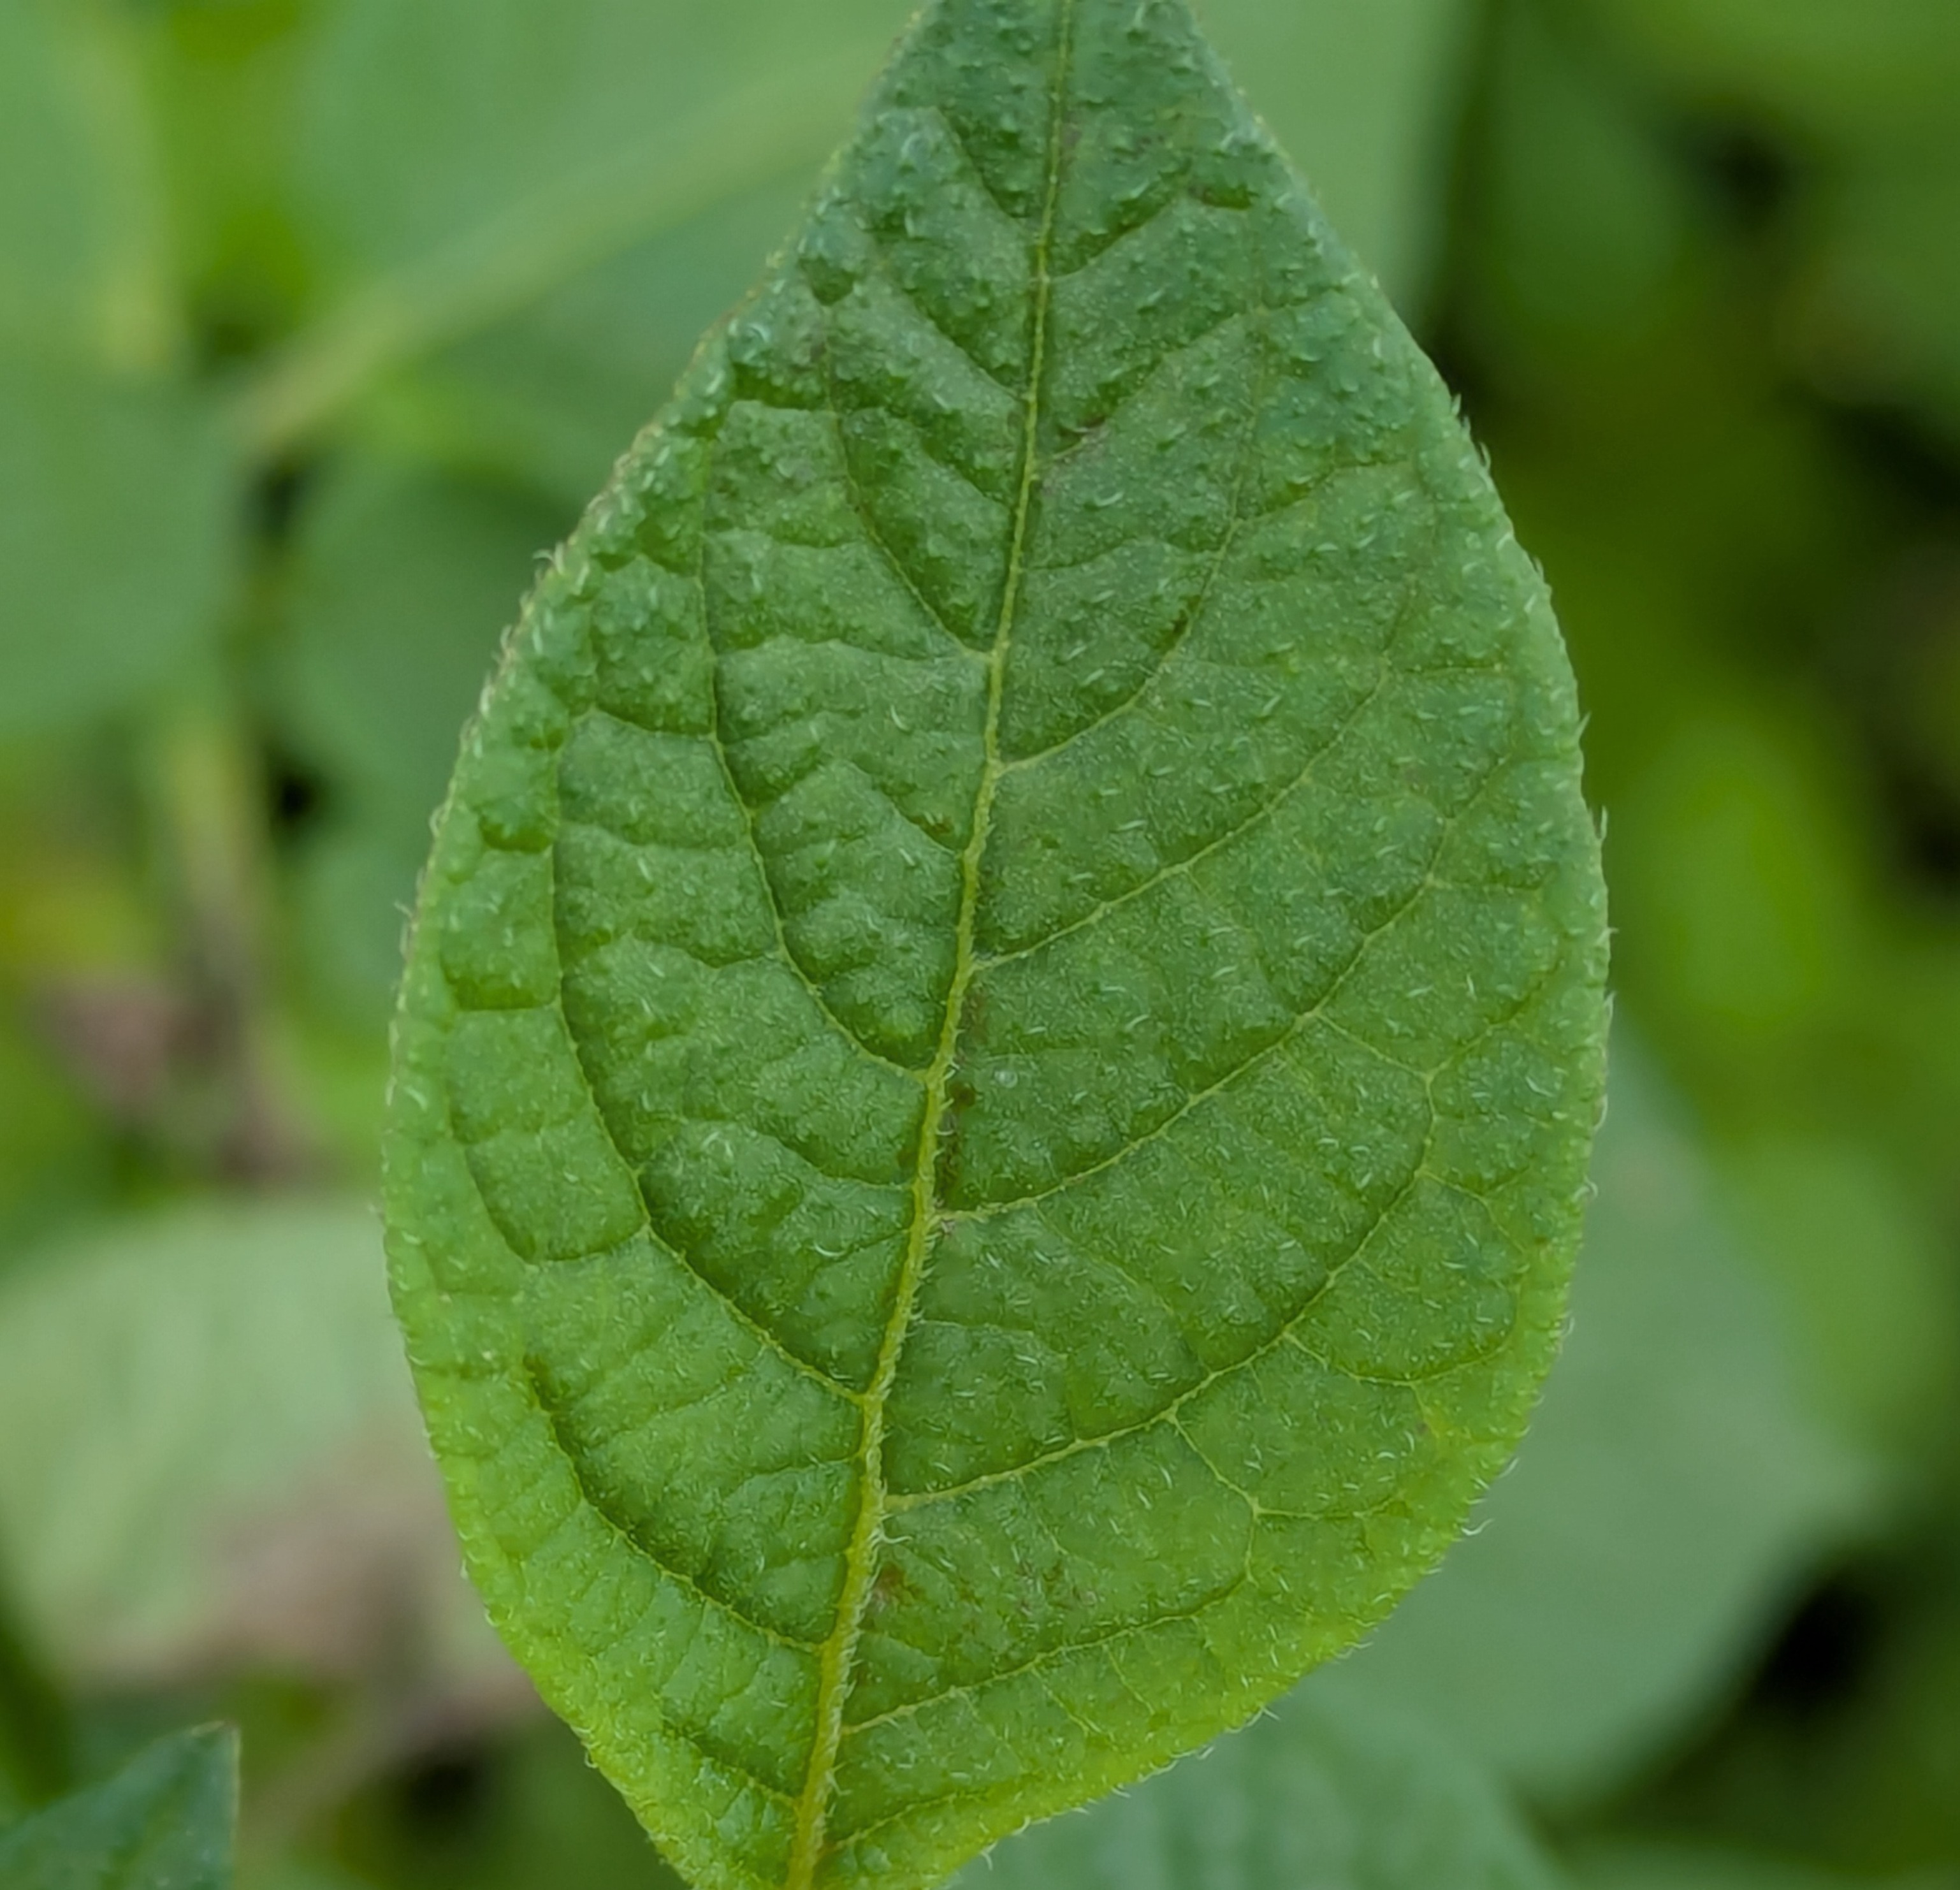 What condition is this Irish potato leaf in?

healthy
